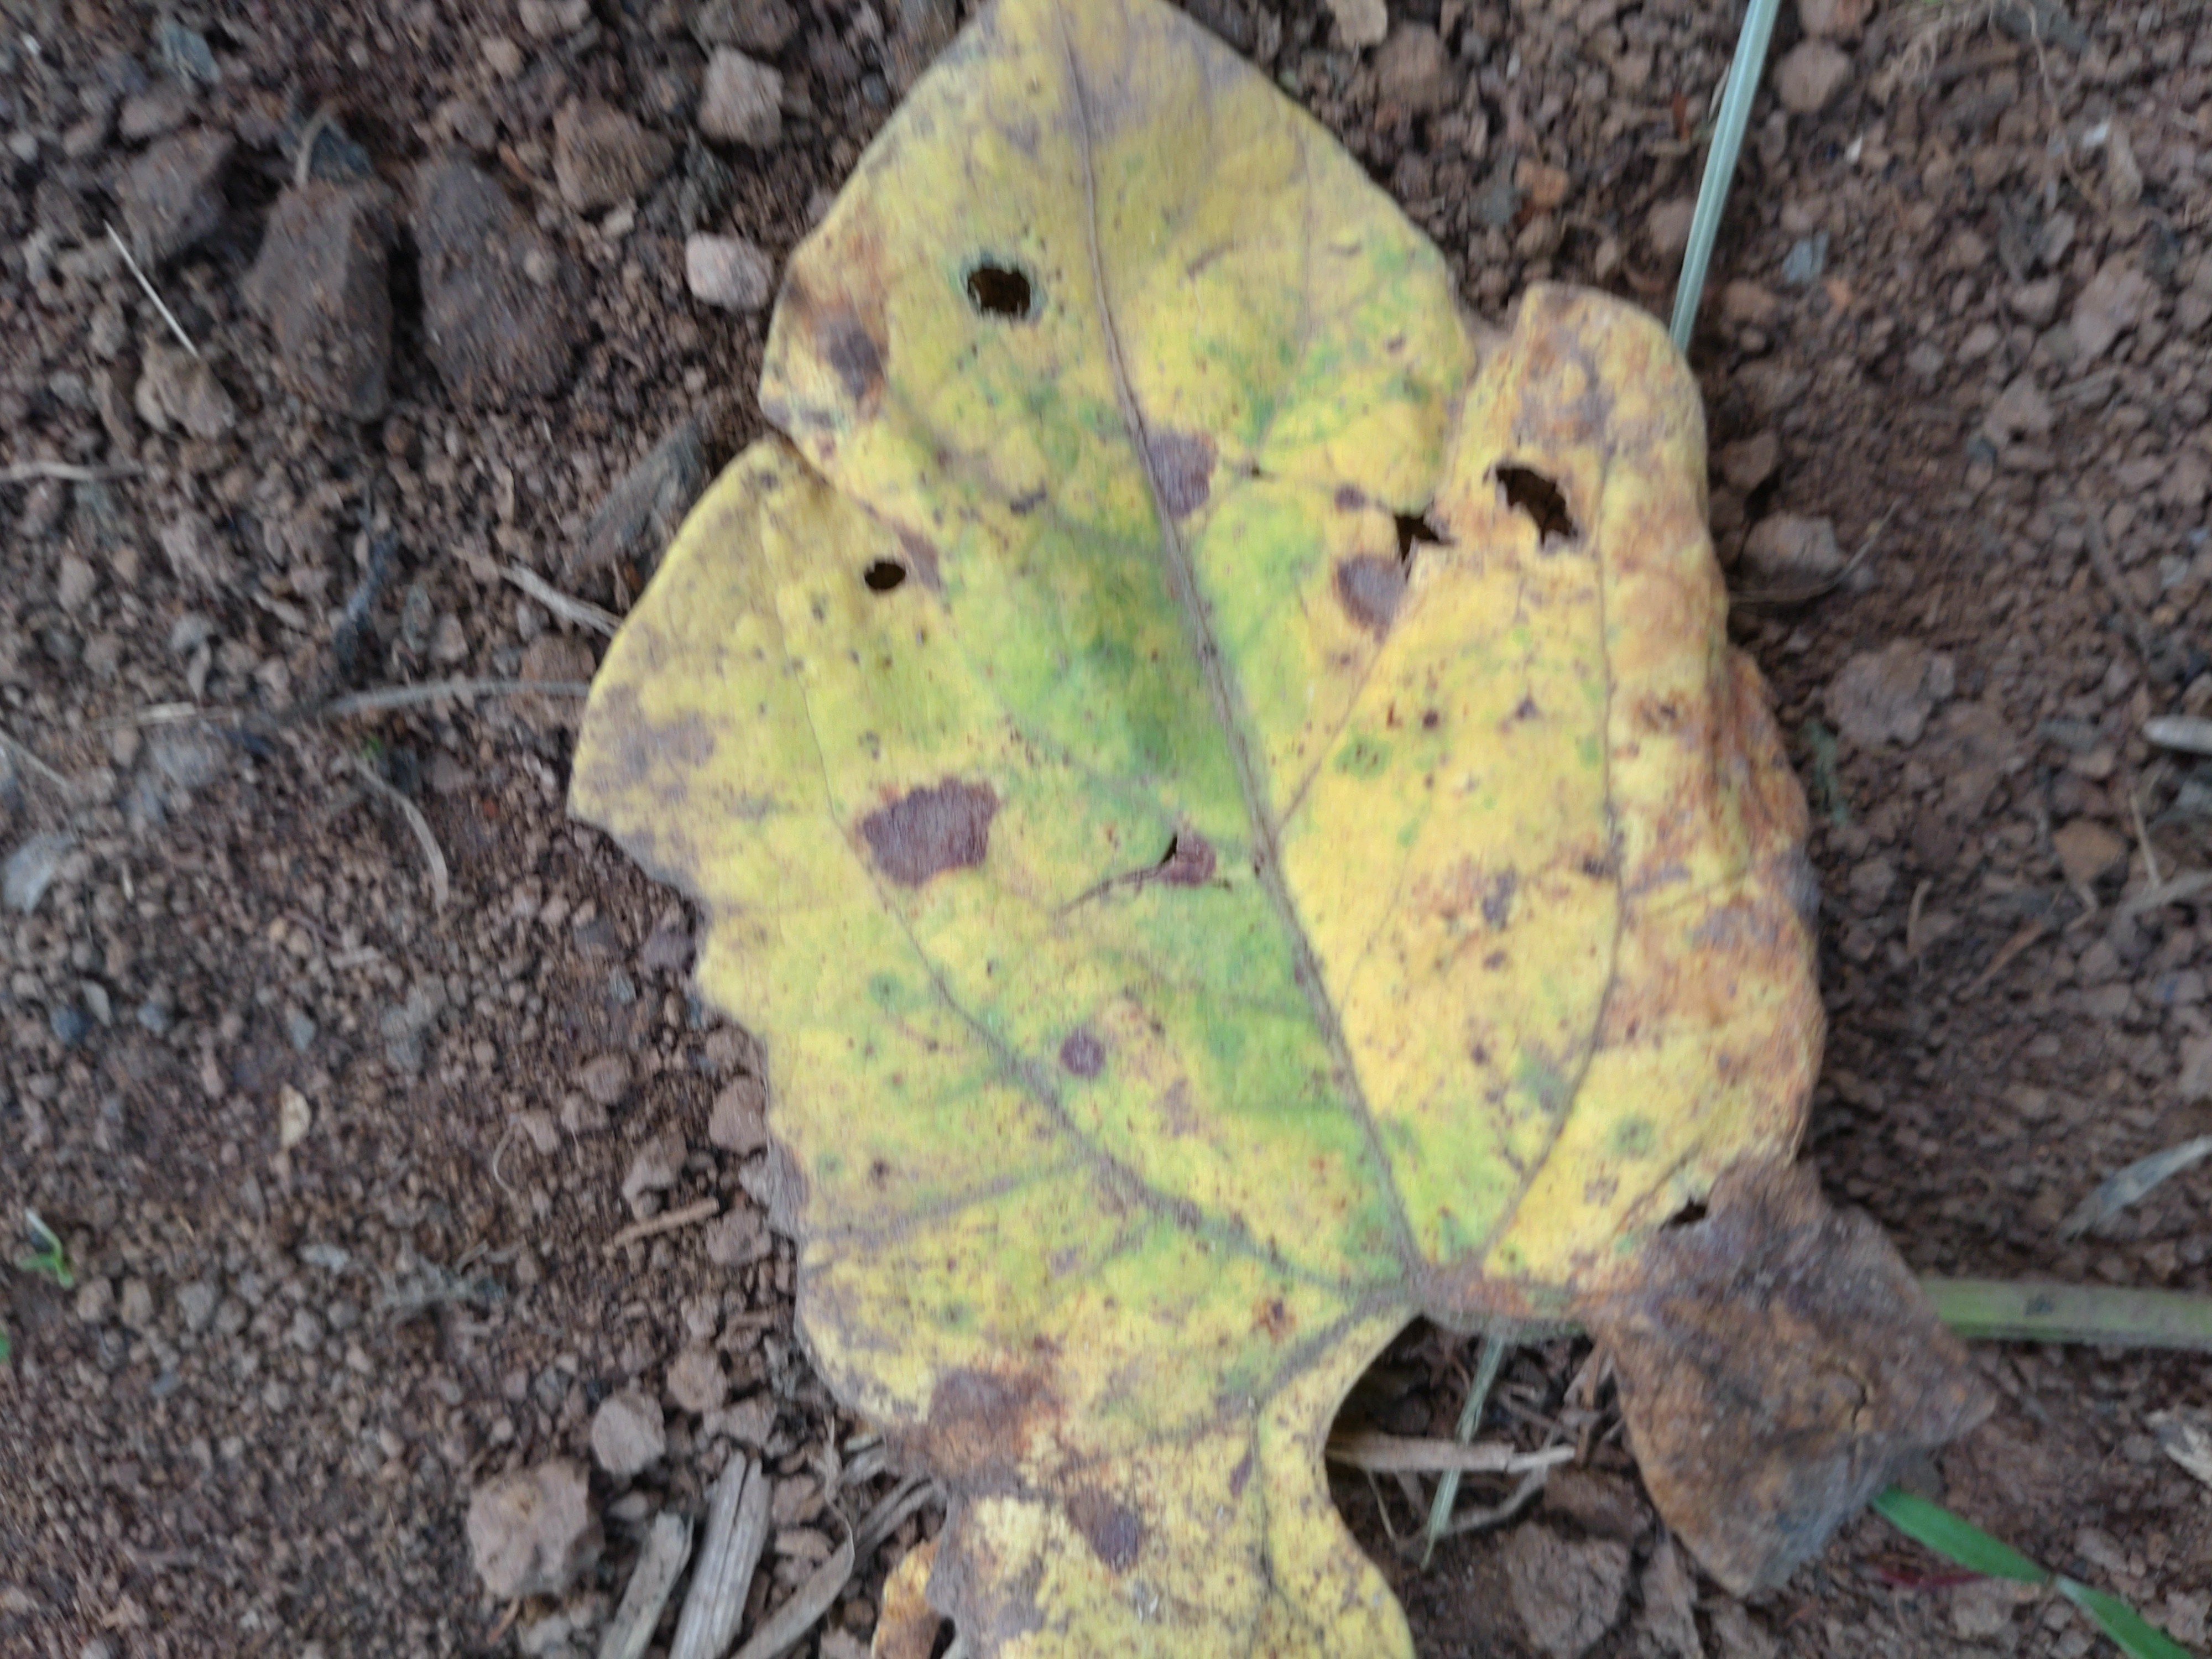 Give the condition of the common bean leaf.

rust
